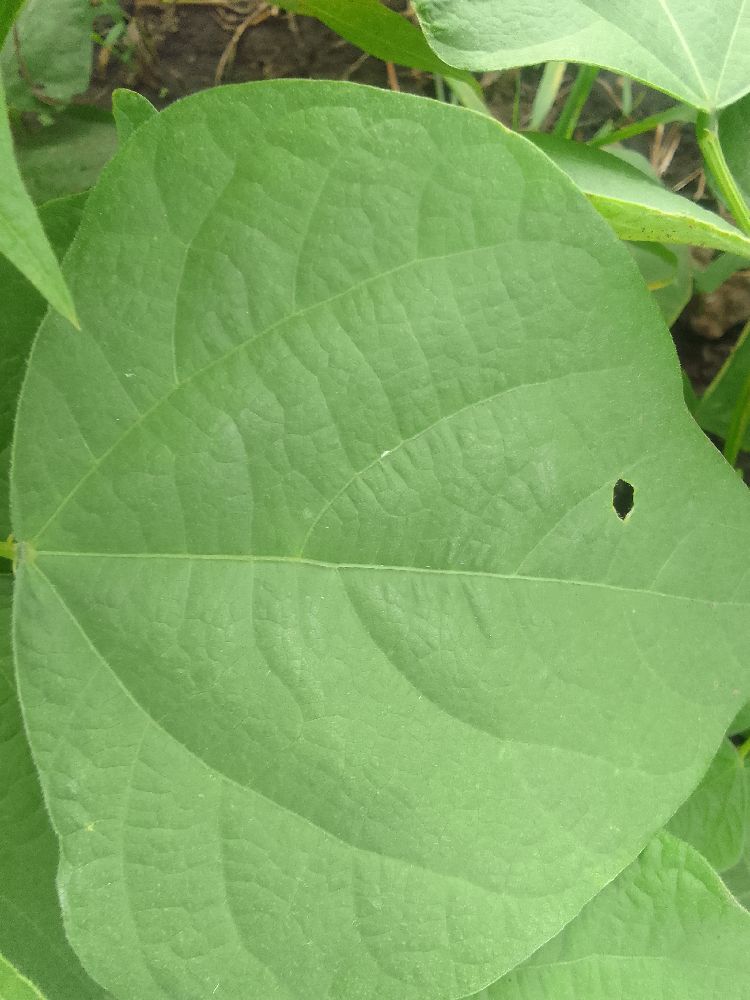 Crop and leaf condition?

common bean, healthy
